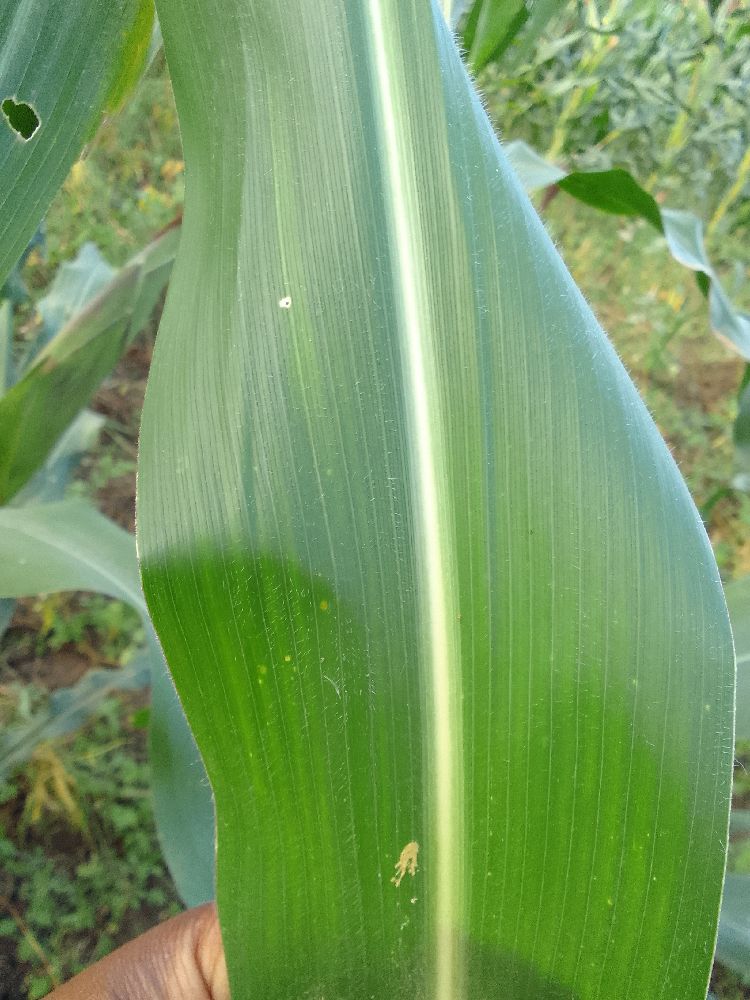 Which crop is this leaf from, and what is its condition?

maize, healthy
